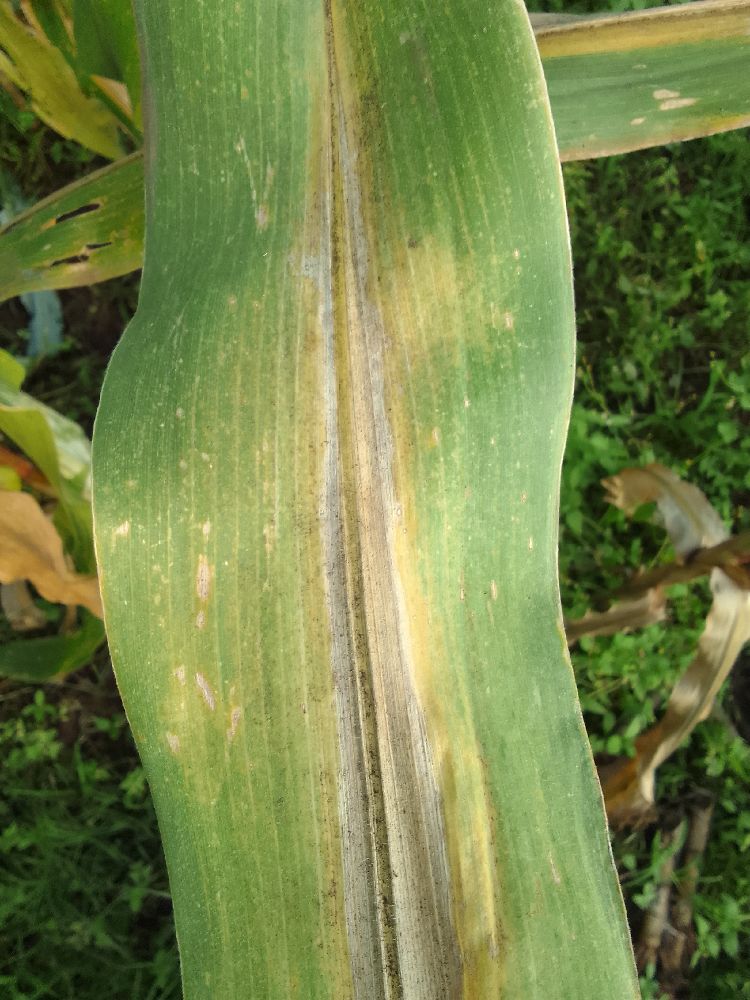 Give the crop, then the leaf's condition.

maize, maize lethal necrosis
